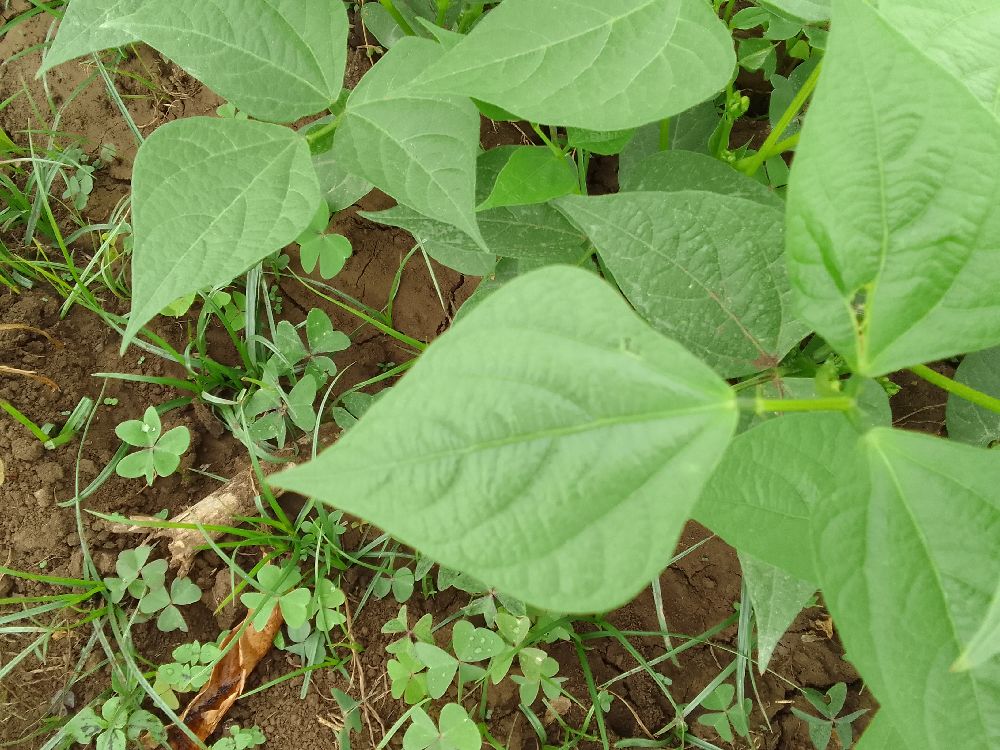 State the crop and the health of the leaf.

common bean, healthy
